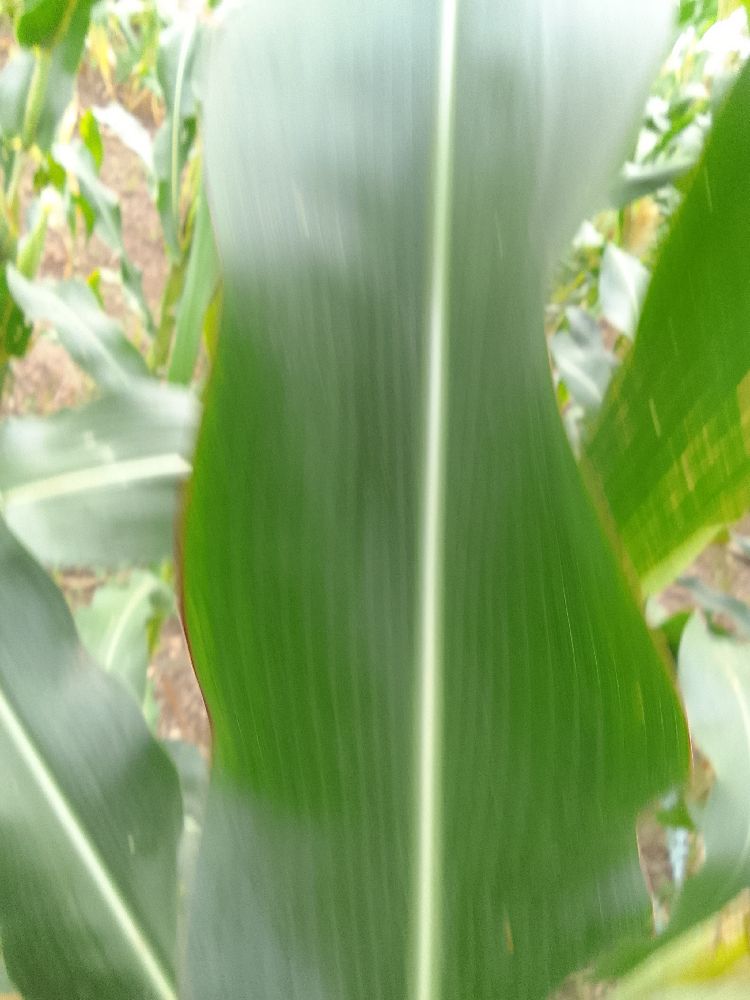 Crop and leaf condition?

maize, healthy
